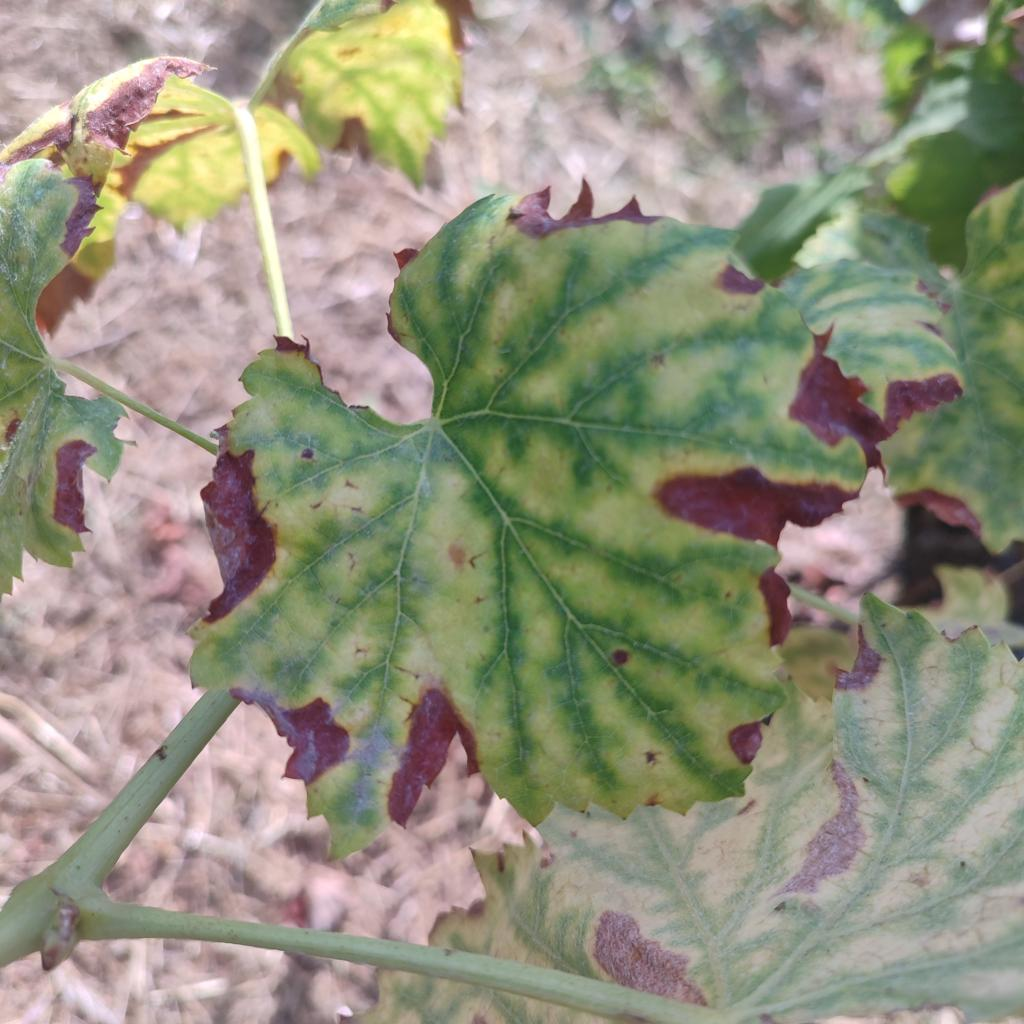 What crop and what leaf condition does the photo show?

grapevine, esca complex
